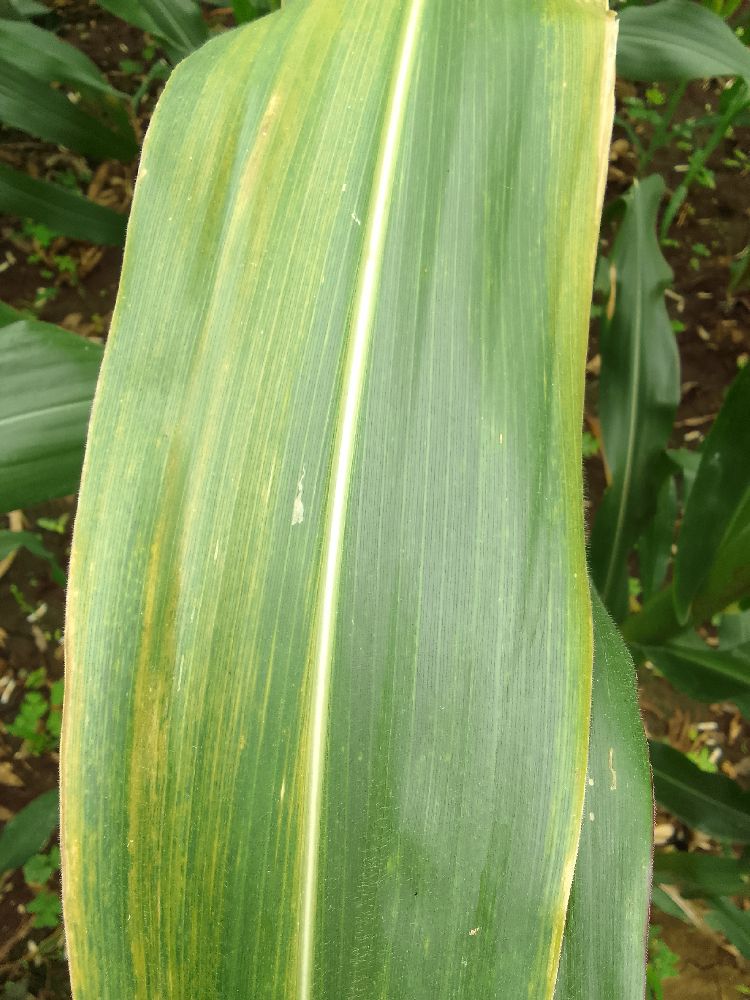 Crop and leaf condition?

maize, maize lethal necrosis
